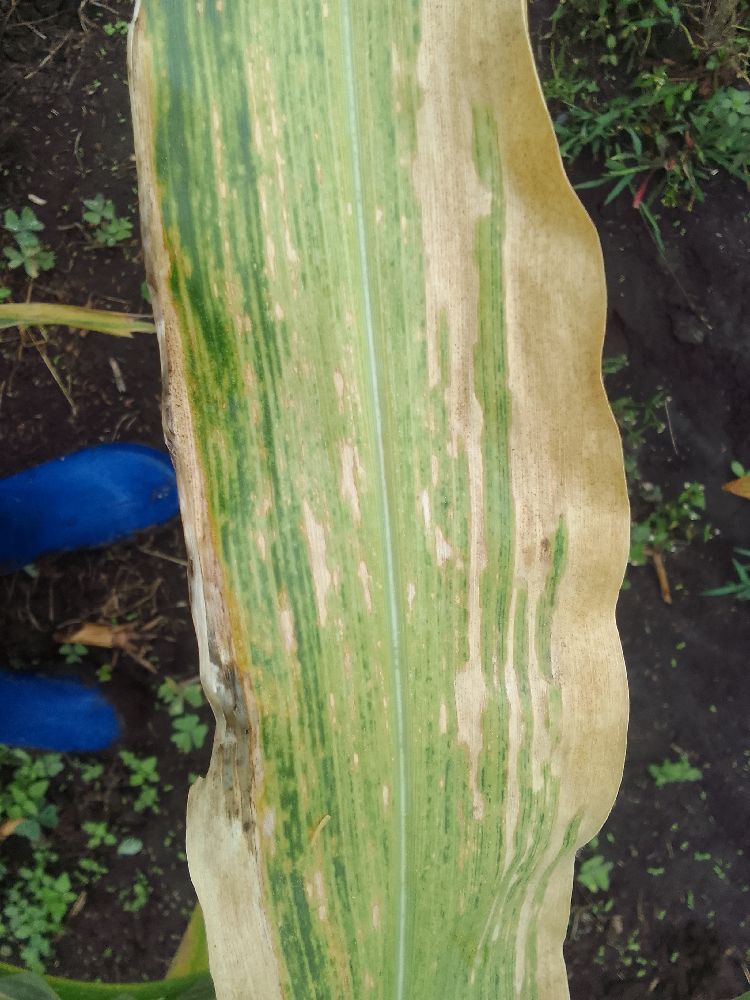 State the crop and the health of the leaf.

maize, maize lethal necrosis
